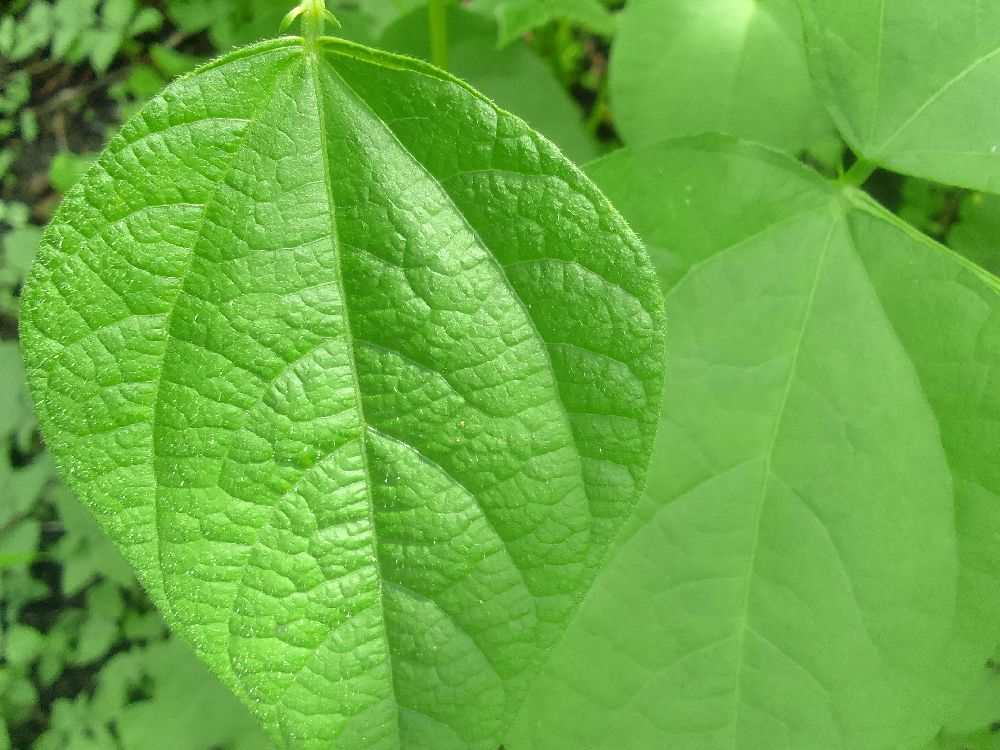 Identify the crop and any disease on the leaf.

common bean, healthy
